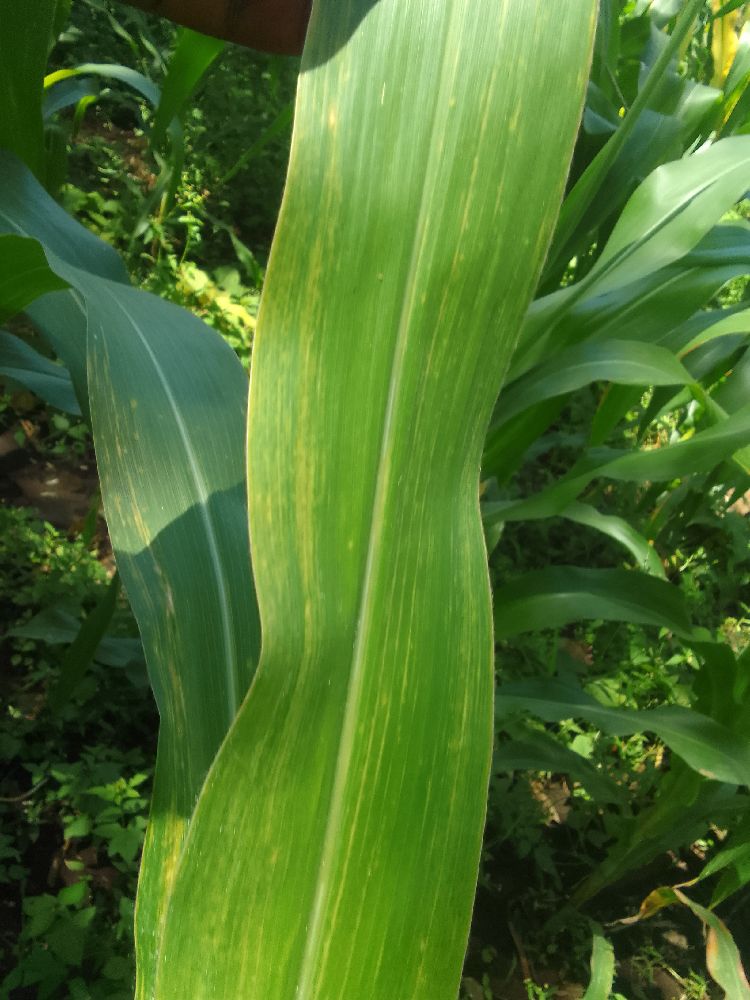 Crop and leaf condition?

maize, maize lethal necrosis
